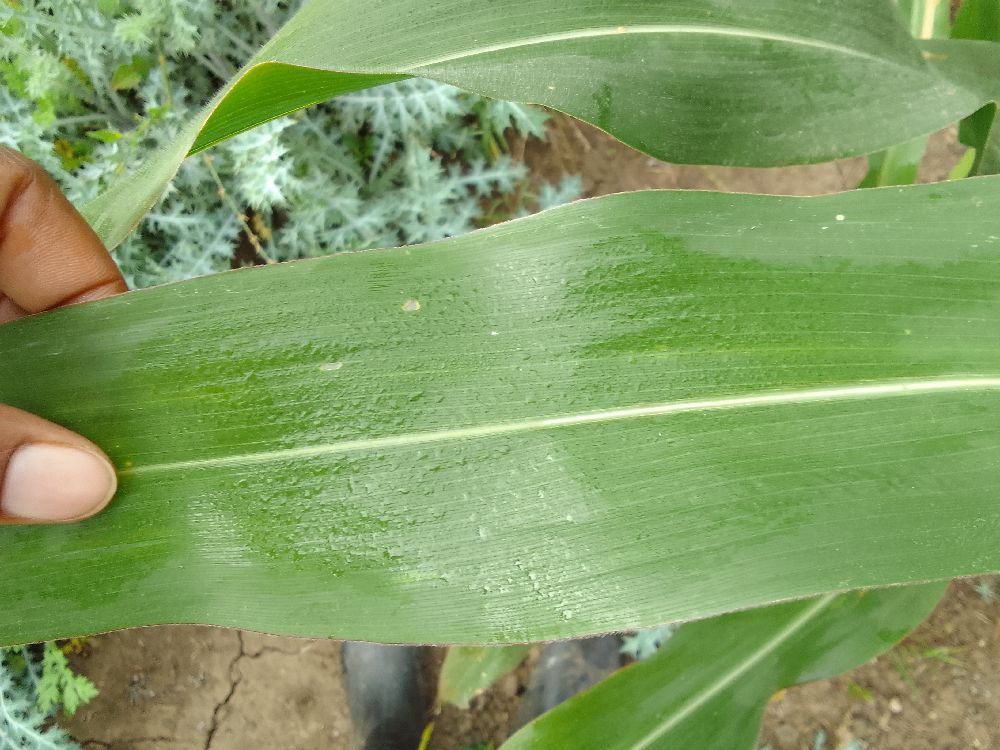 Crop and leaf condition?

maize, healthy
